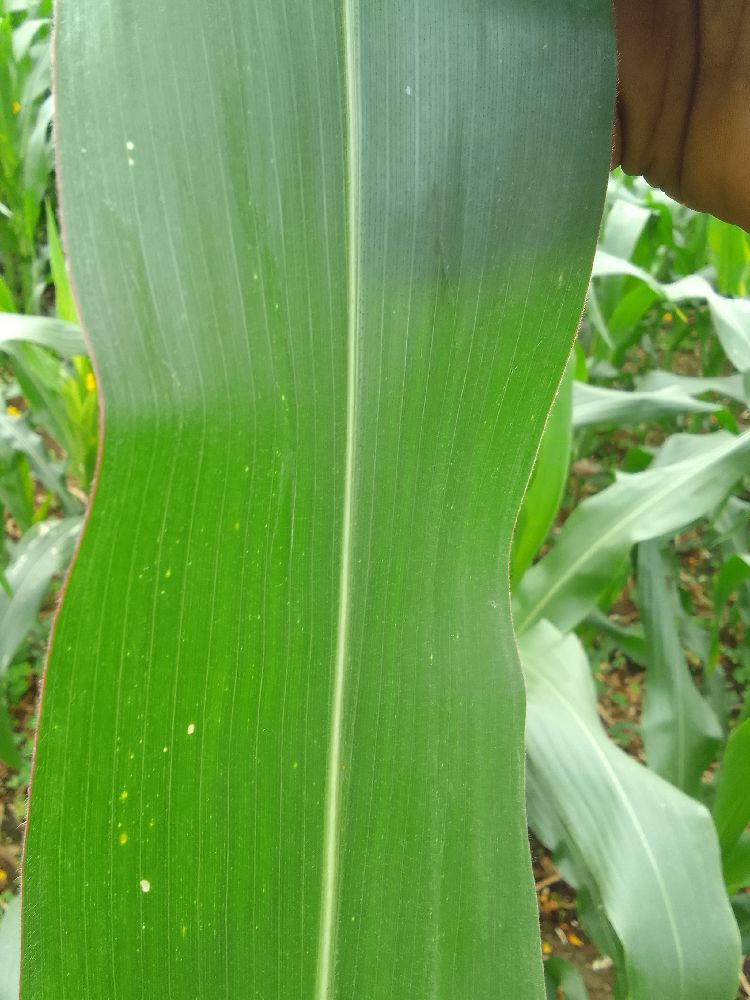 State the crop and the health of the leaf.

maize, healthy
